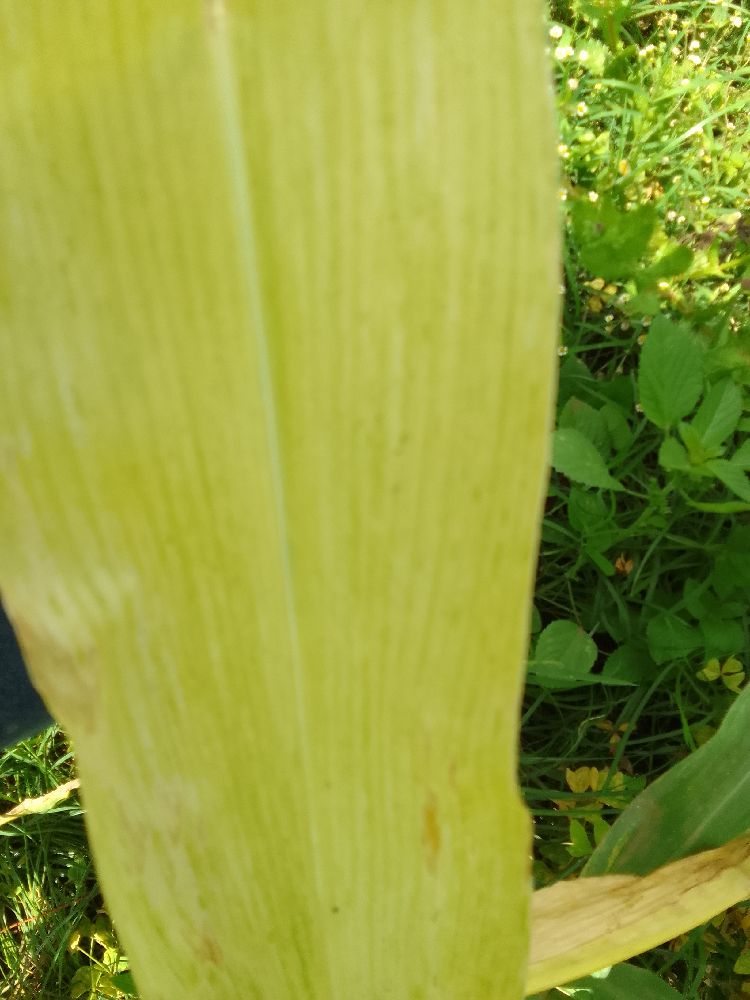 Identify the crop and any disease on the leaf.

maize, maize lethal necrosis
